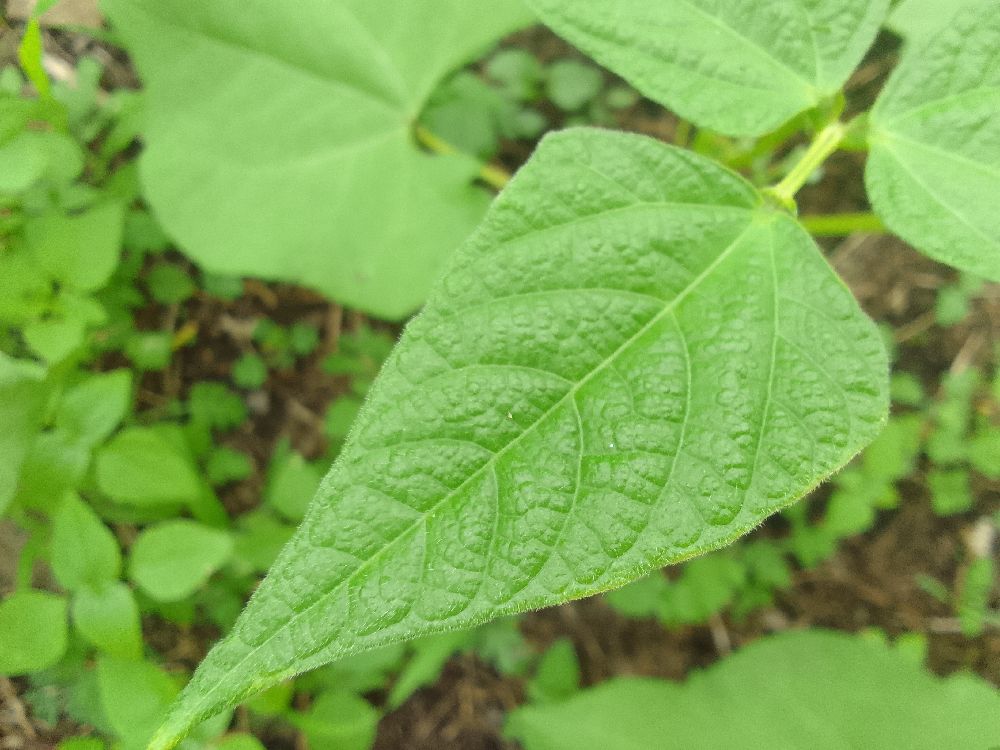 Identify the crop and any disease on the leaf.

common bean, healthy
